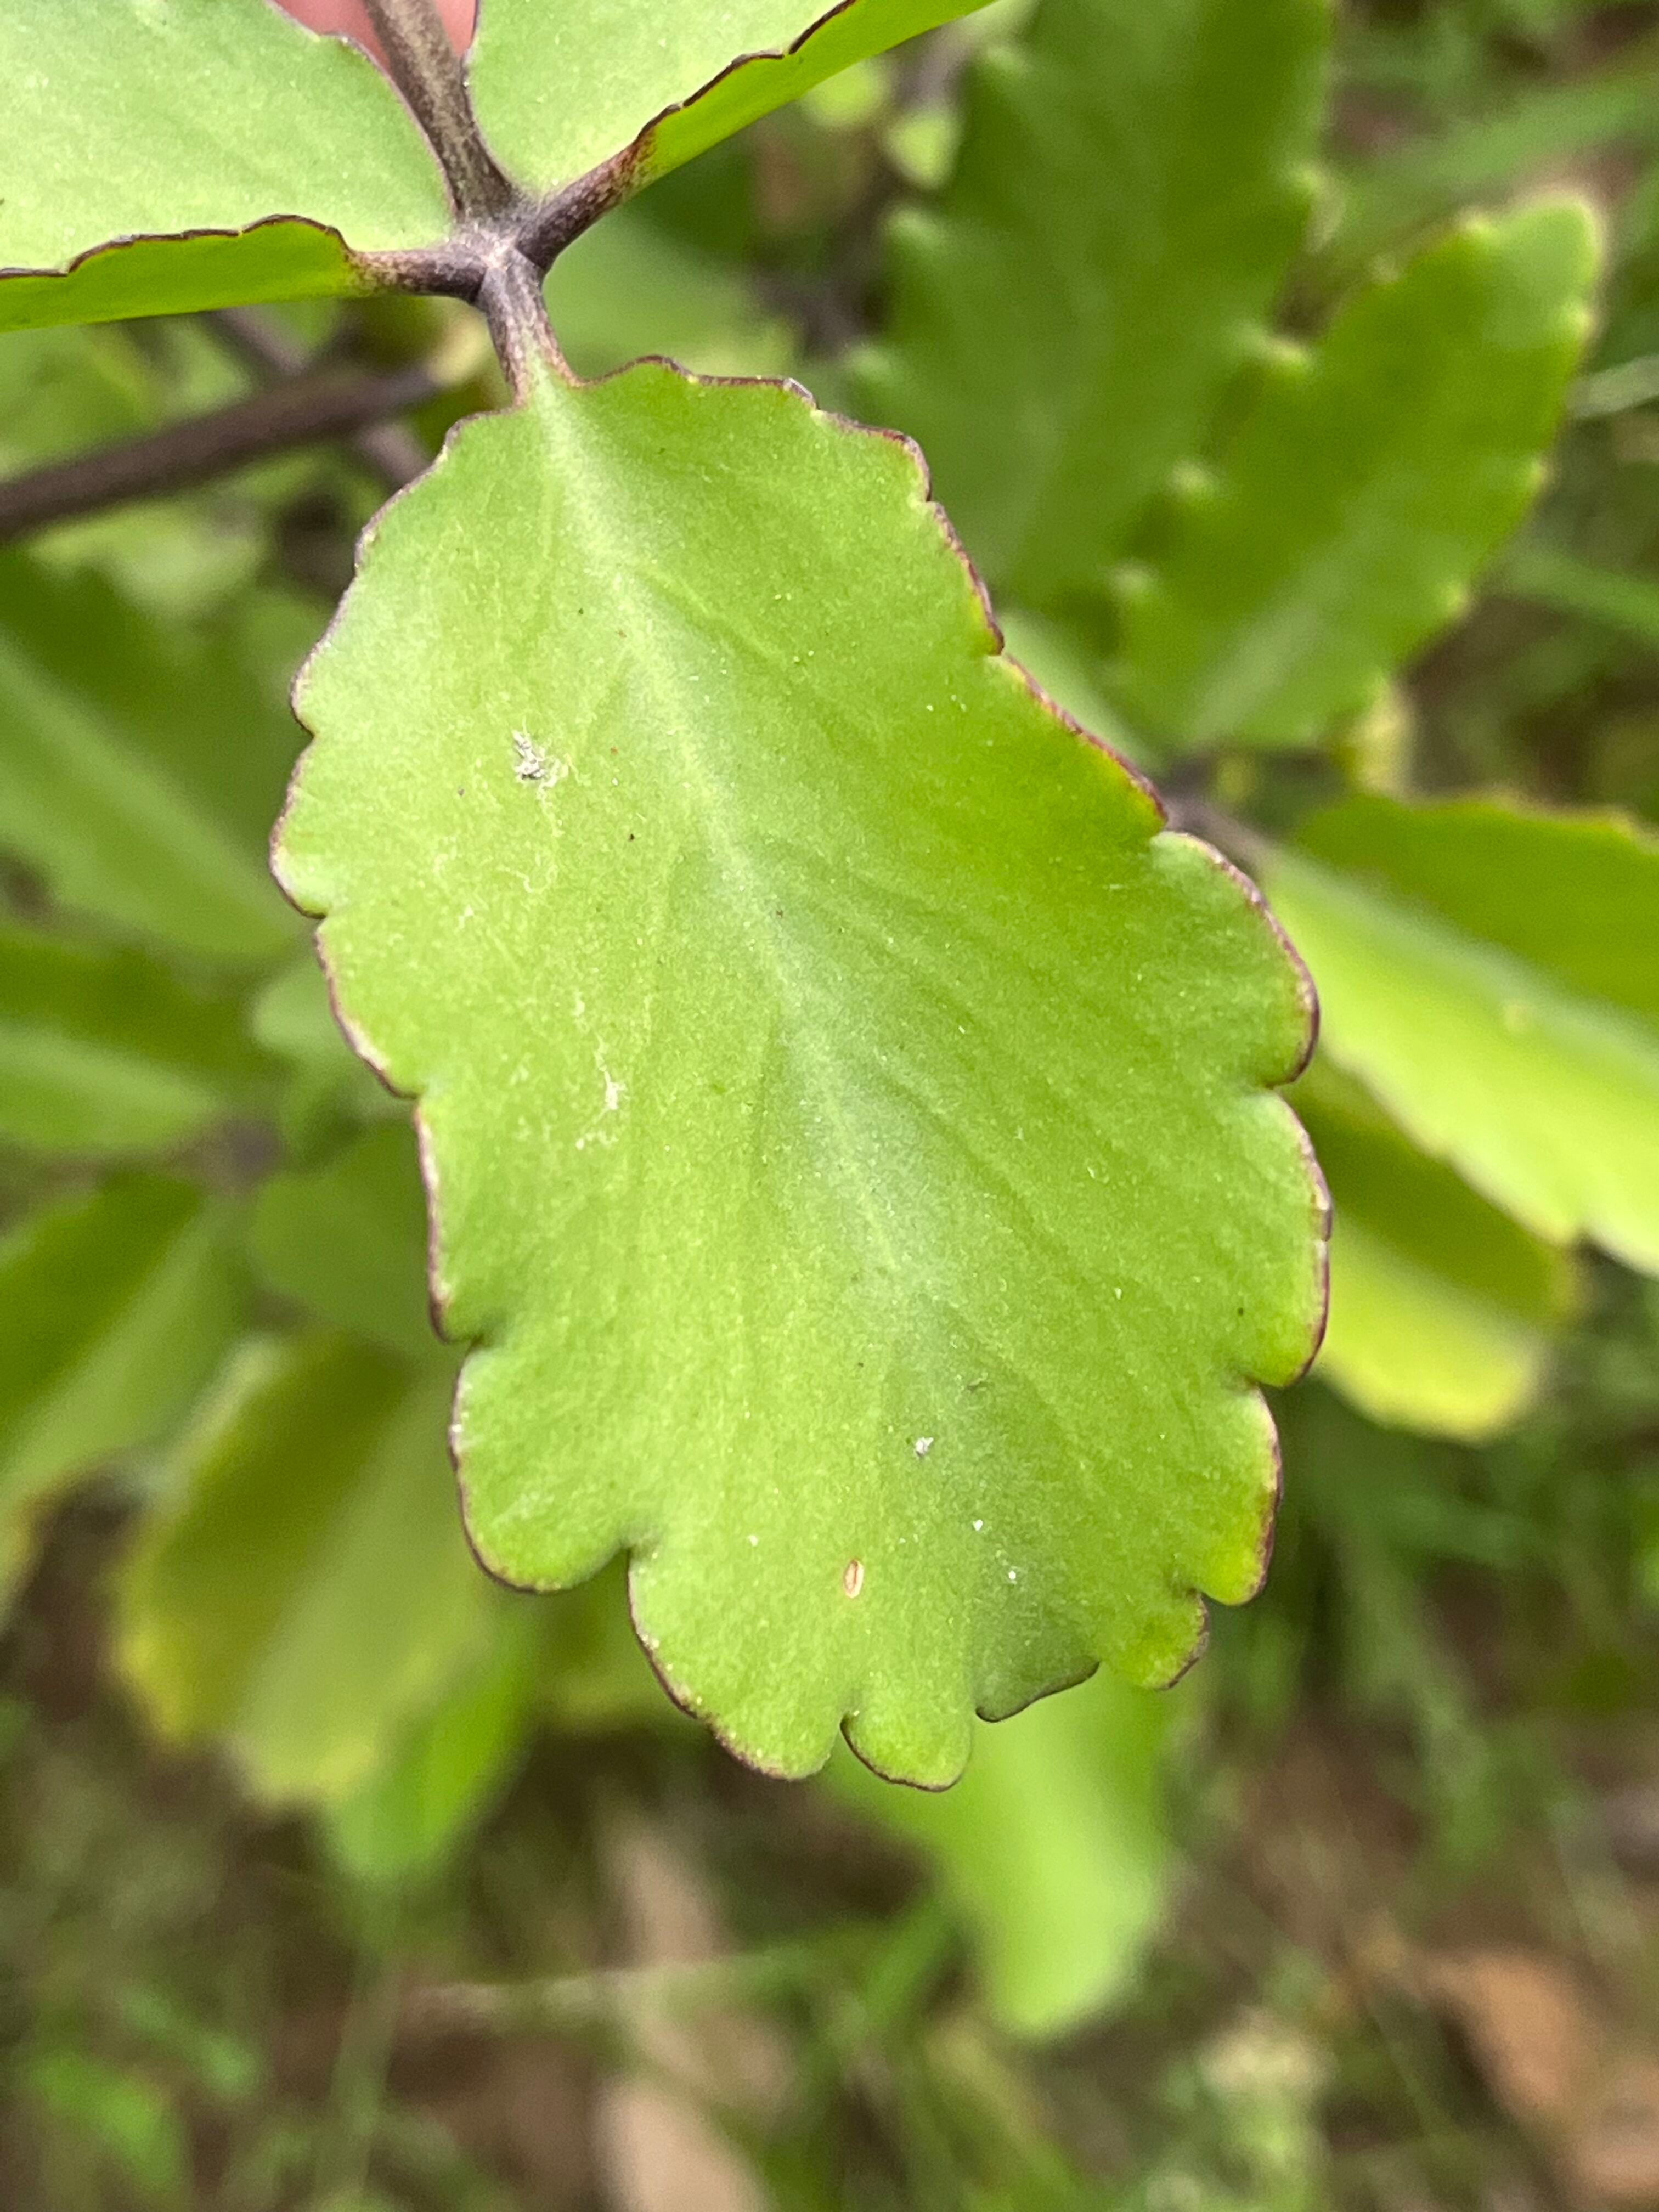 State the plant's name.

pathorkuci
